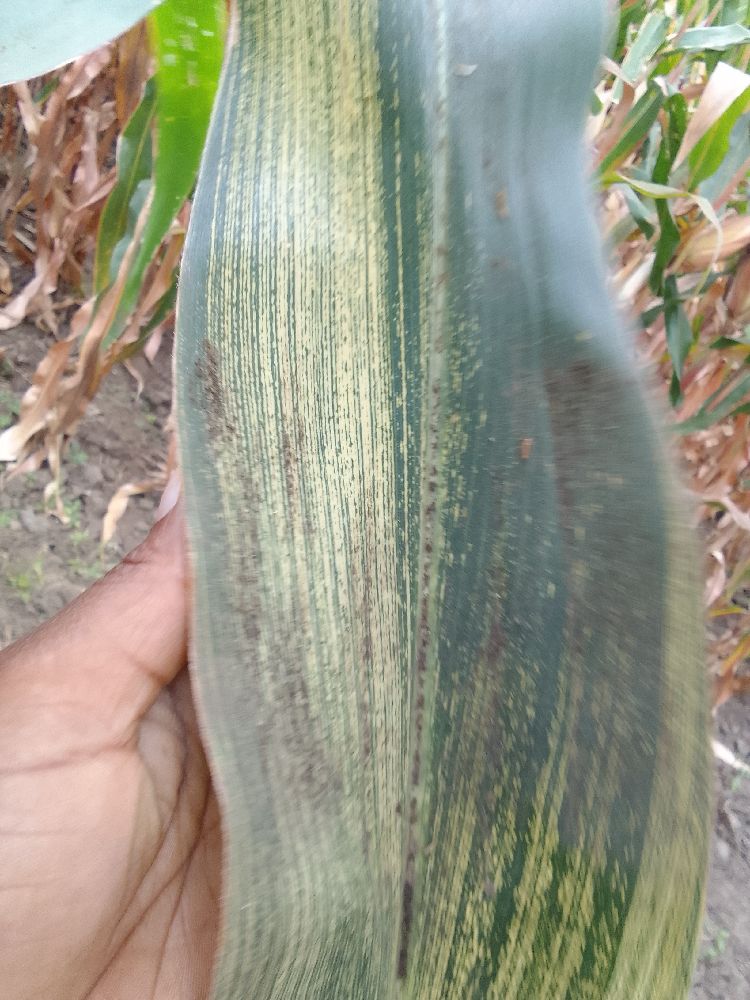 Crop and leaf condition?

maize, maize streak virus
